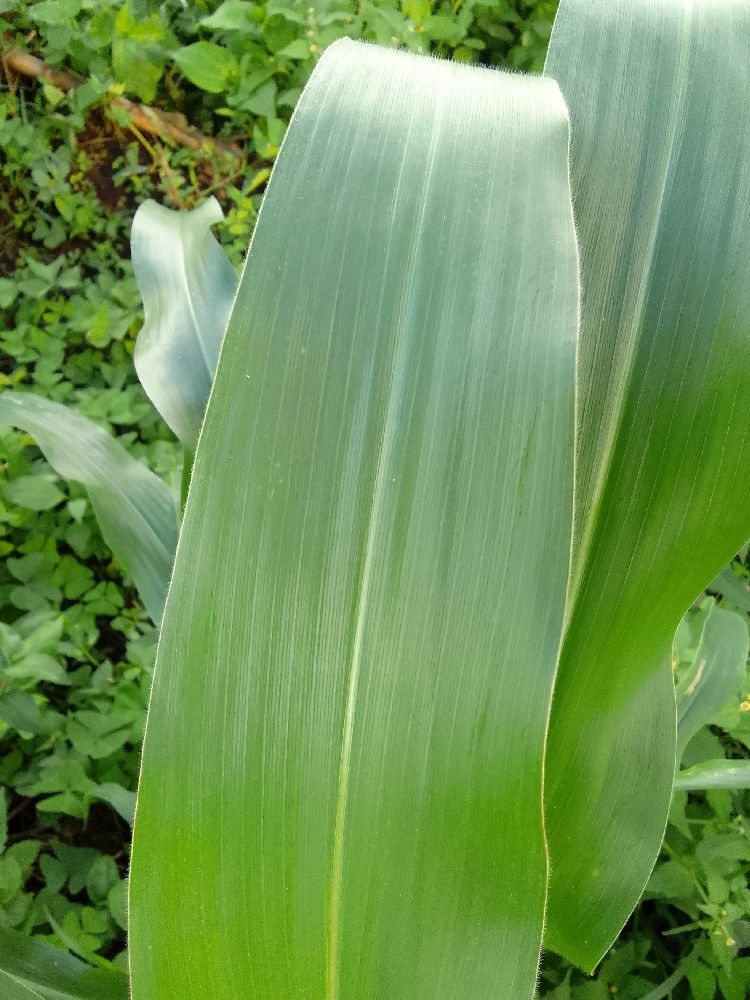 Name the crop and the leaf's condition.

maize, healthy
